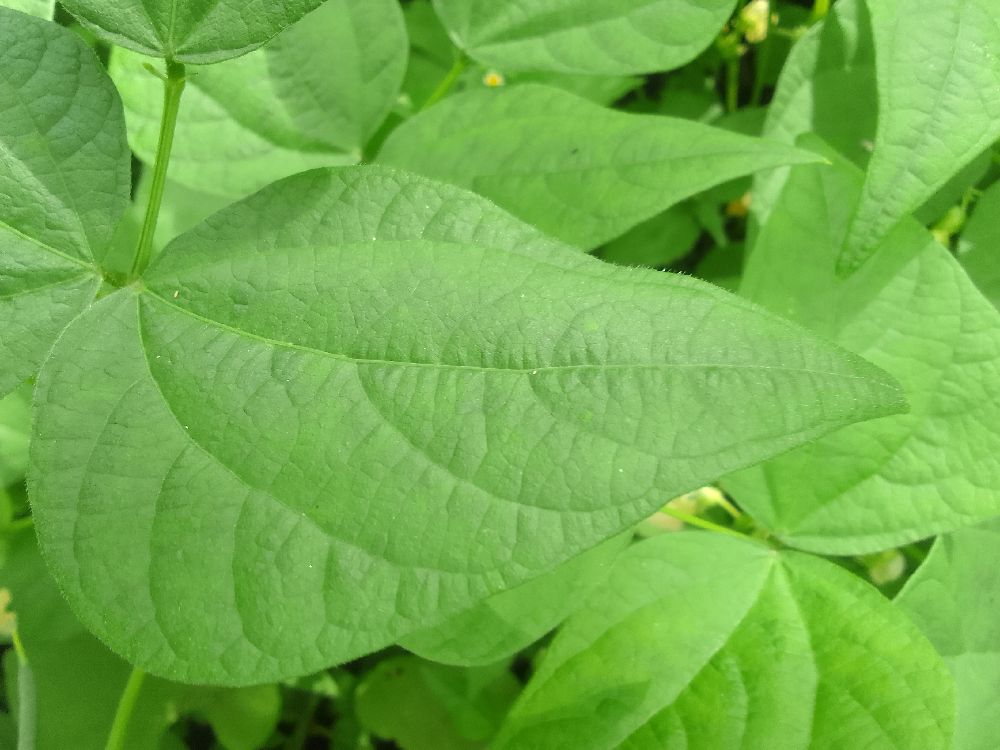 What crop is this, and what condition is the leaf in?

common bean, healthy
